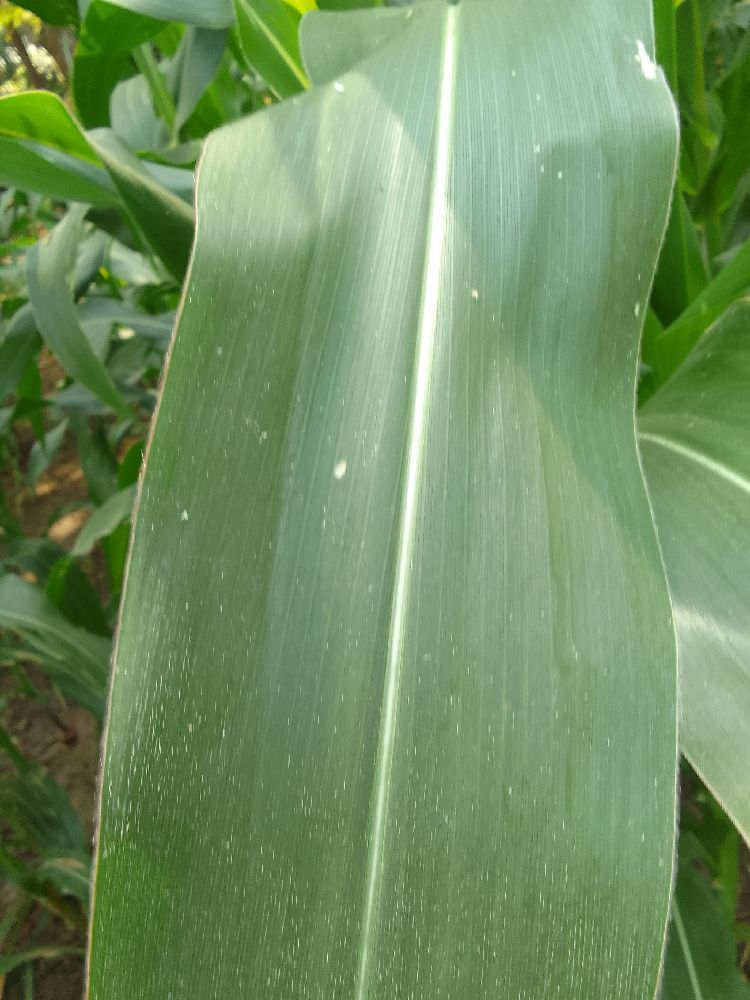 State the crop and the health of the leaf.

maize, healthy
